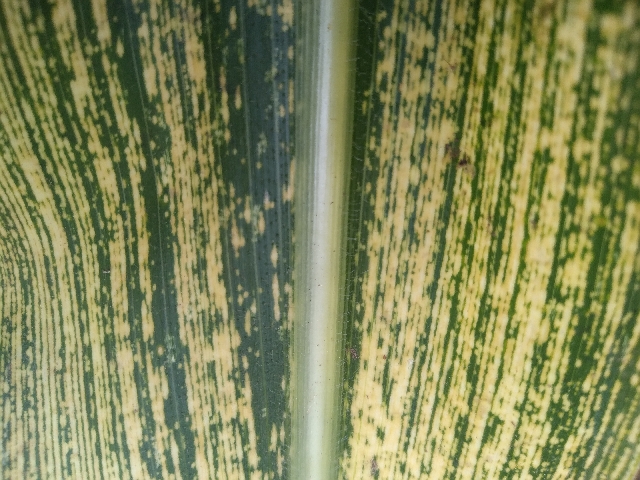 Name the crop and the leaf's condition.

maize, maize streak virus
